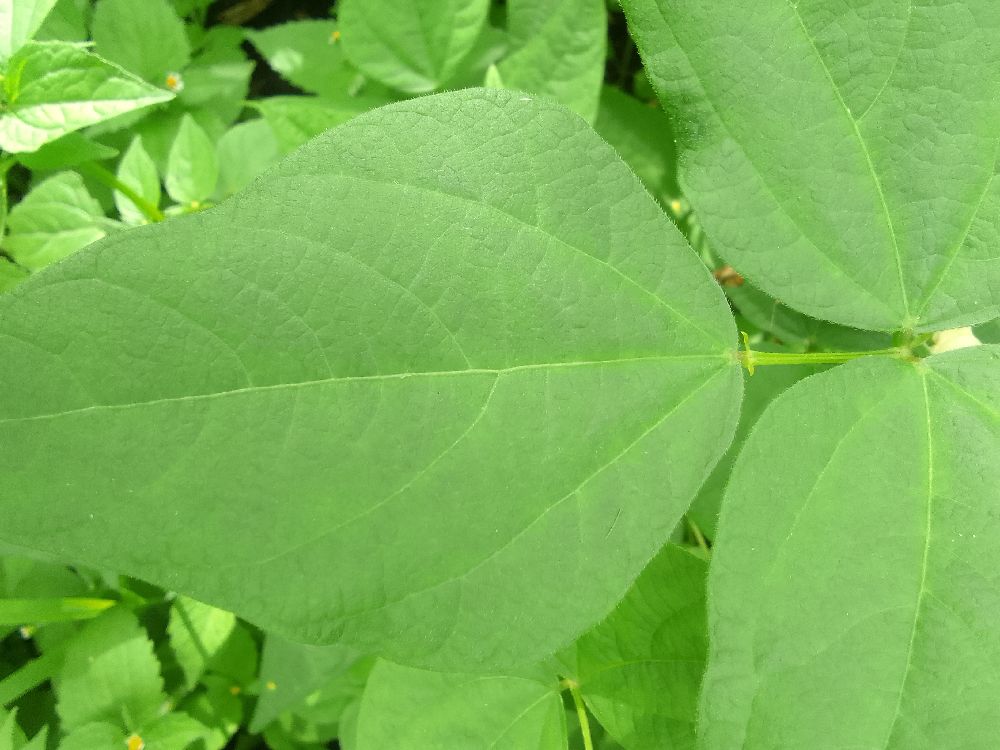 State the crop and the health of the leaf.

common bean, healthy
